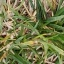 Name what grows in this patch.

grass
